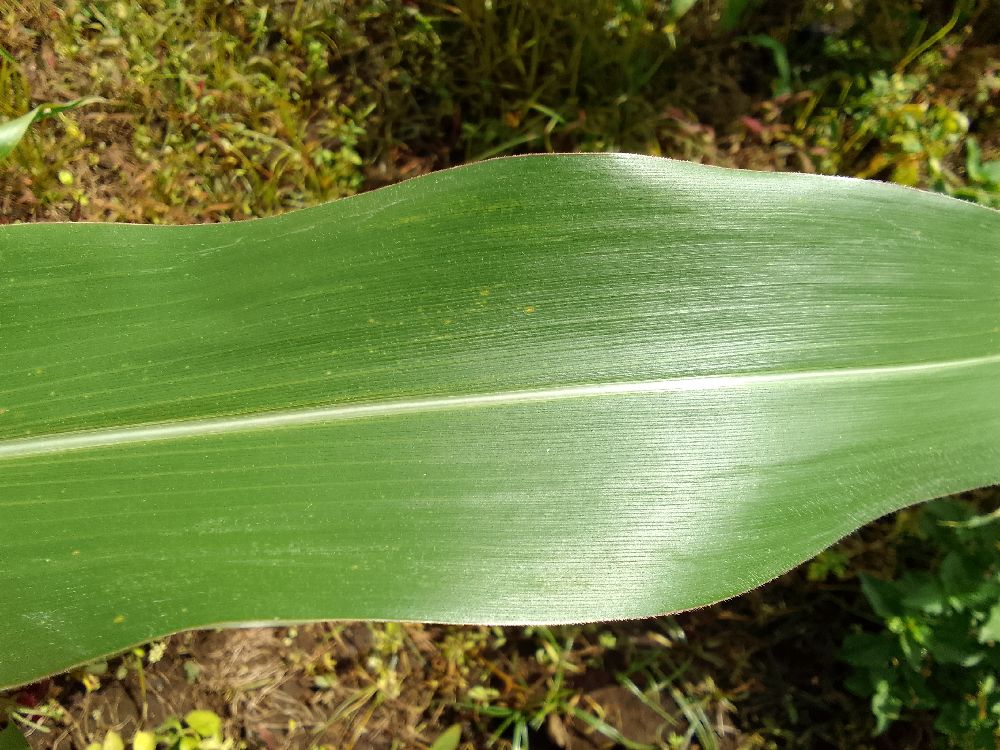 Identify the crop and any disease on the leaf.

maize, healthy
